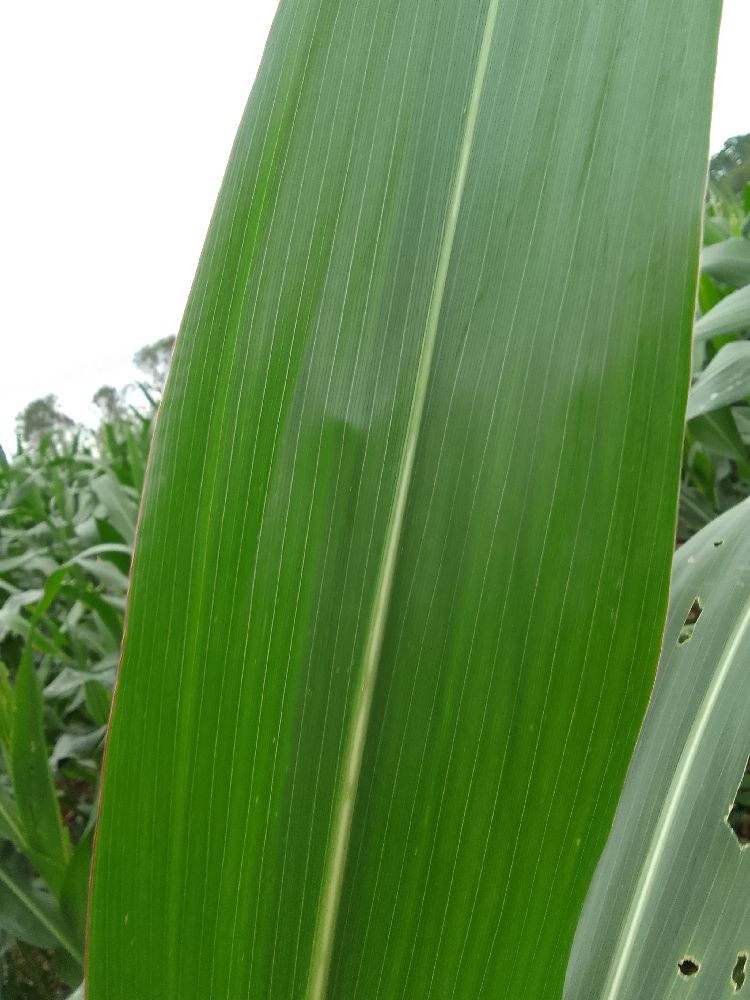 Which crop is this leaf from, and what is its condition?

maize, healthy
